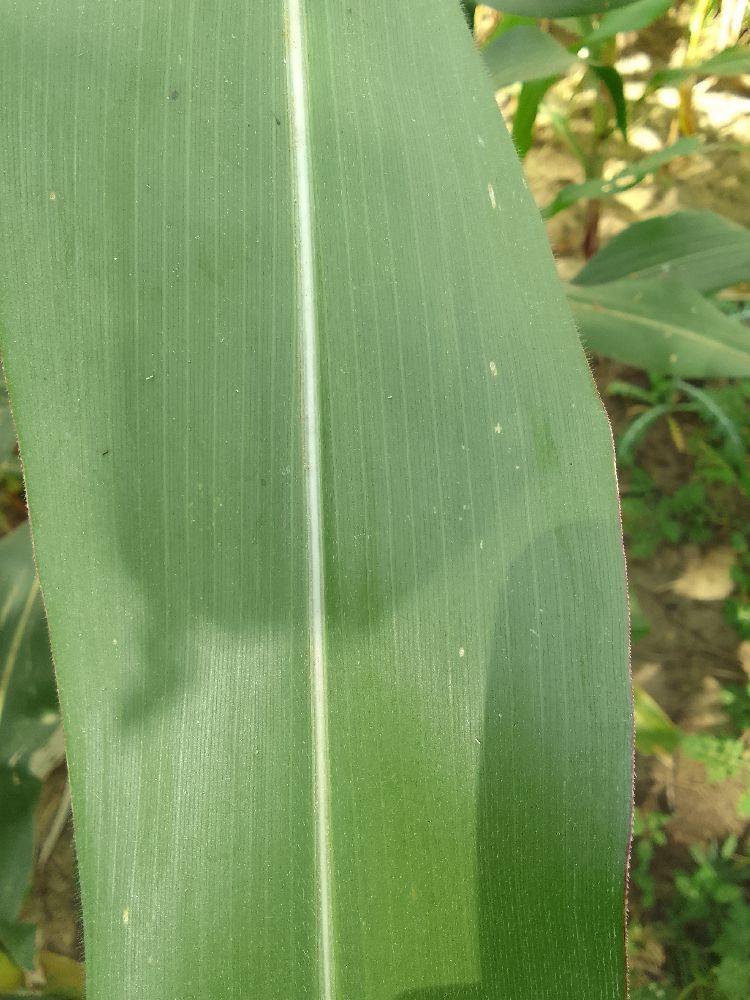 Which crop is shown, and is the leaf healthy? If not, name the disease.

maize, healthy
